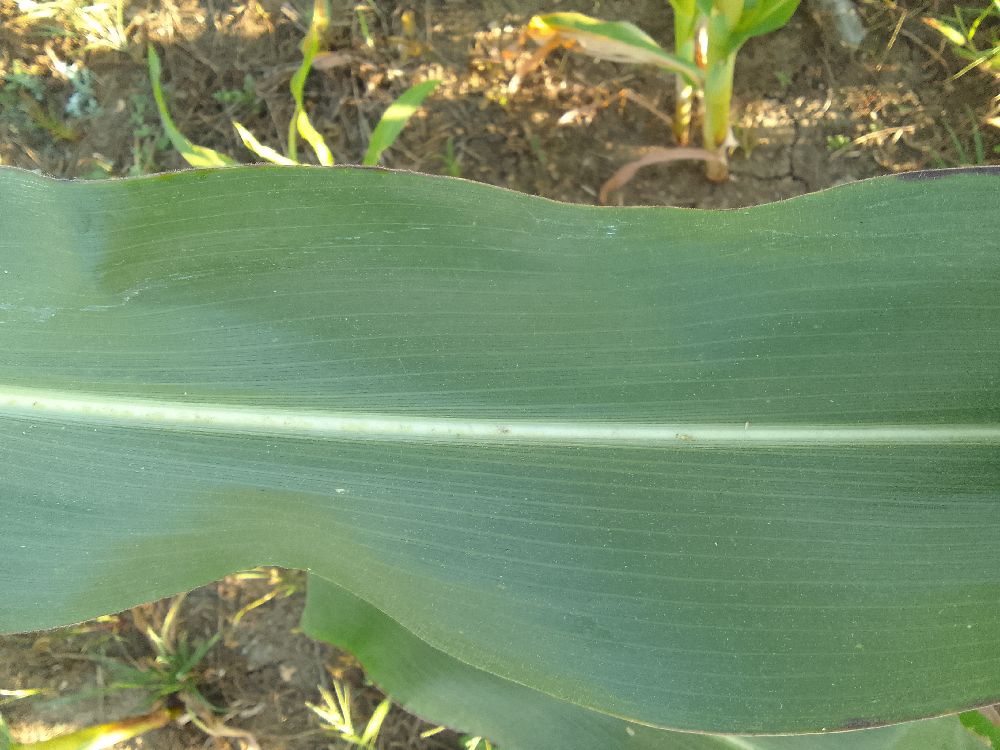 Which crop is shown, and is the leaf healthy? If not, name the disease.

maize, healthy
